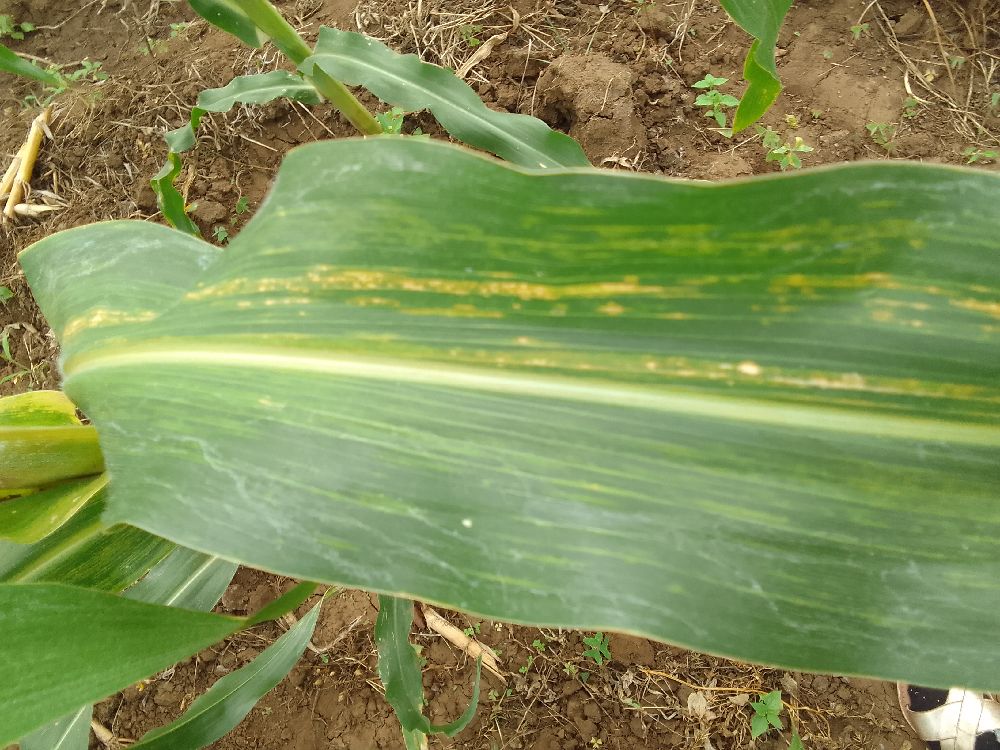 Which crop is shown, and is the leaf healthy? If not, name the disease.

maize, maize lethal necrosis
